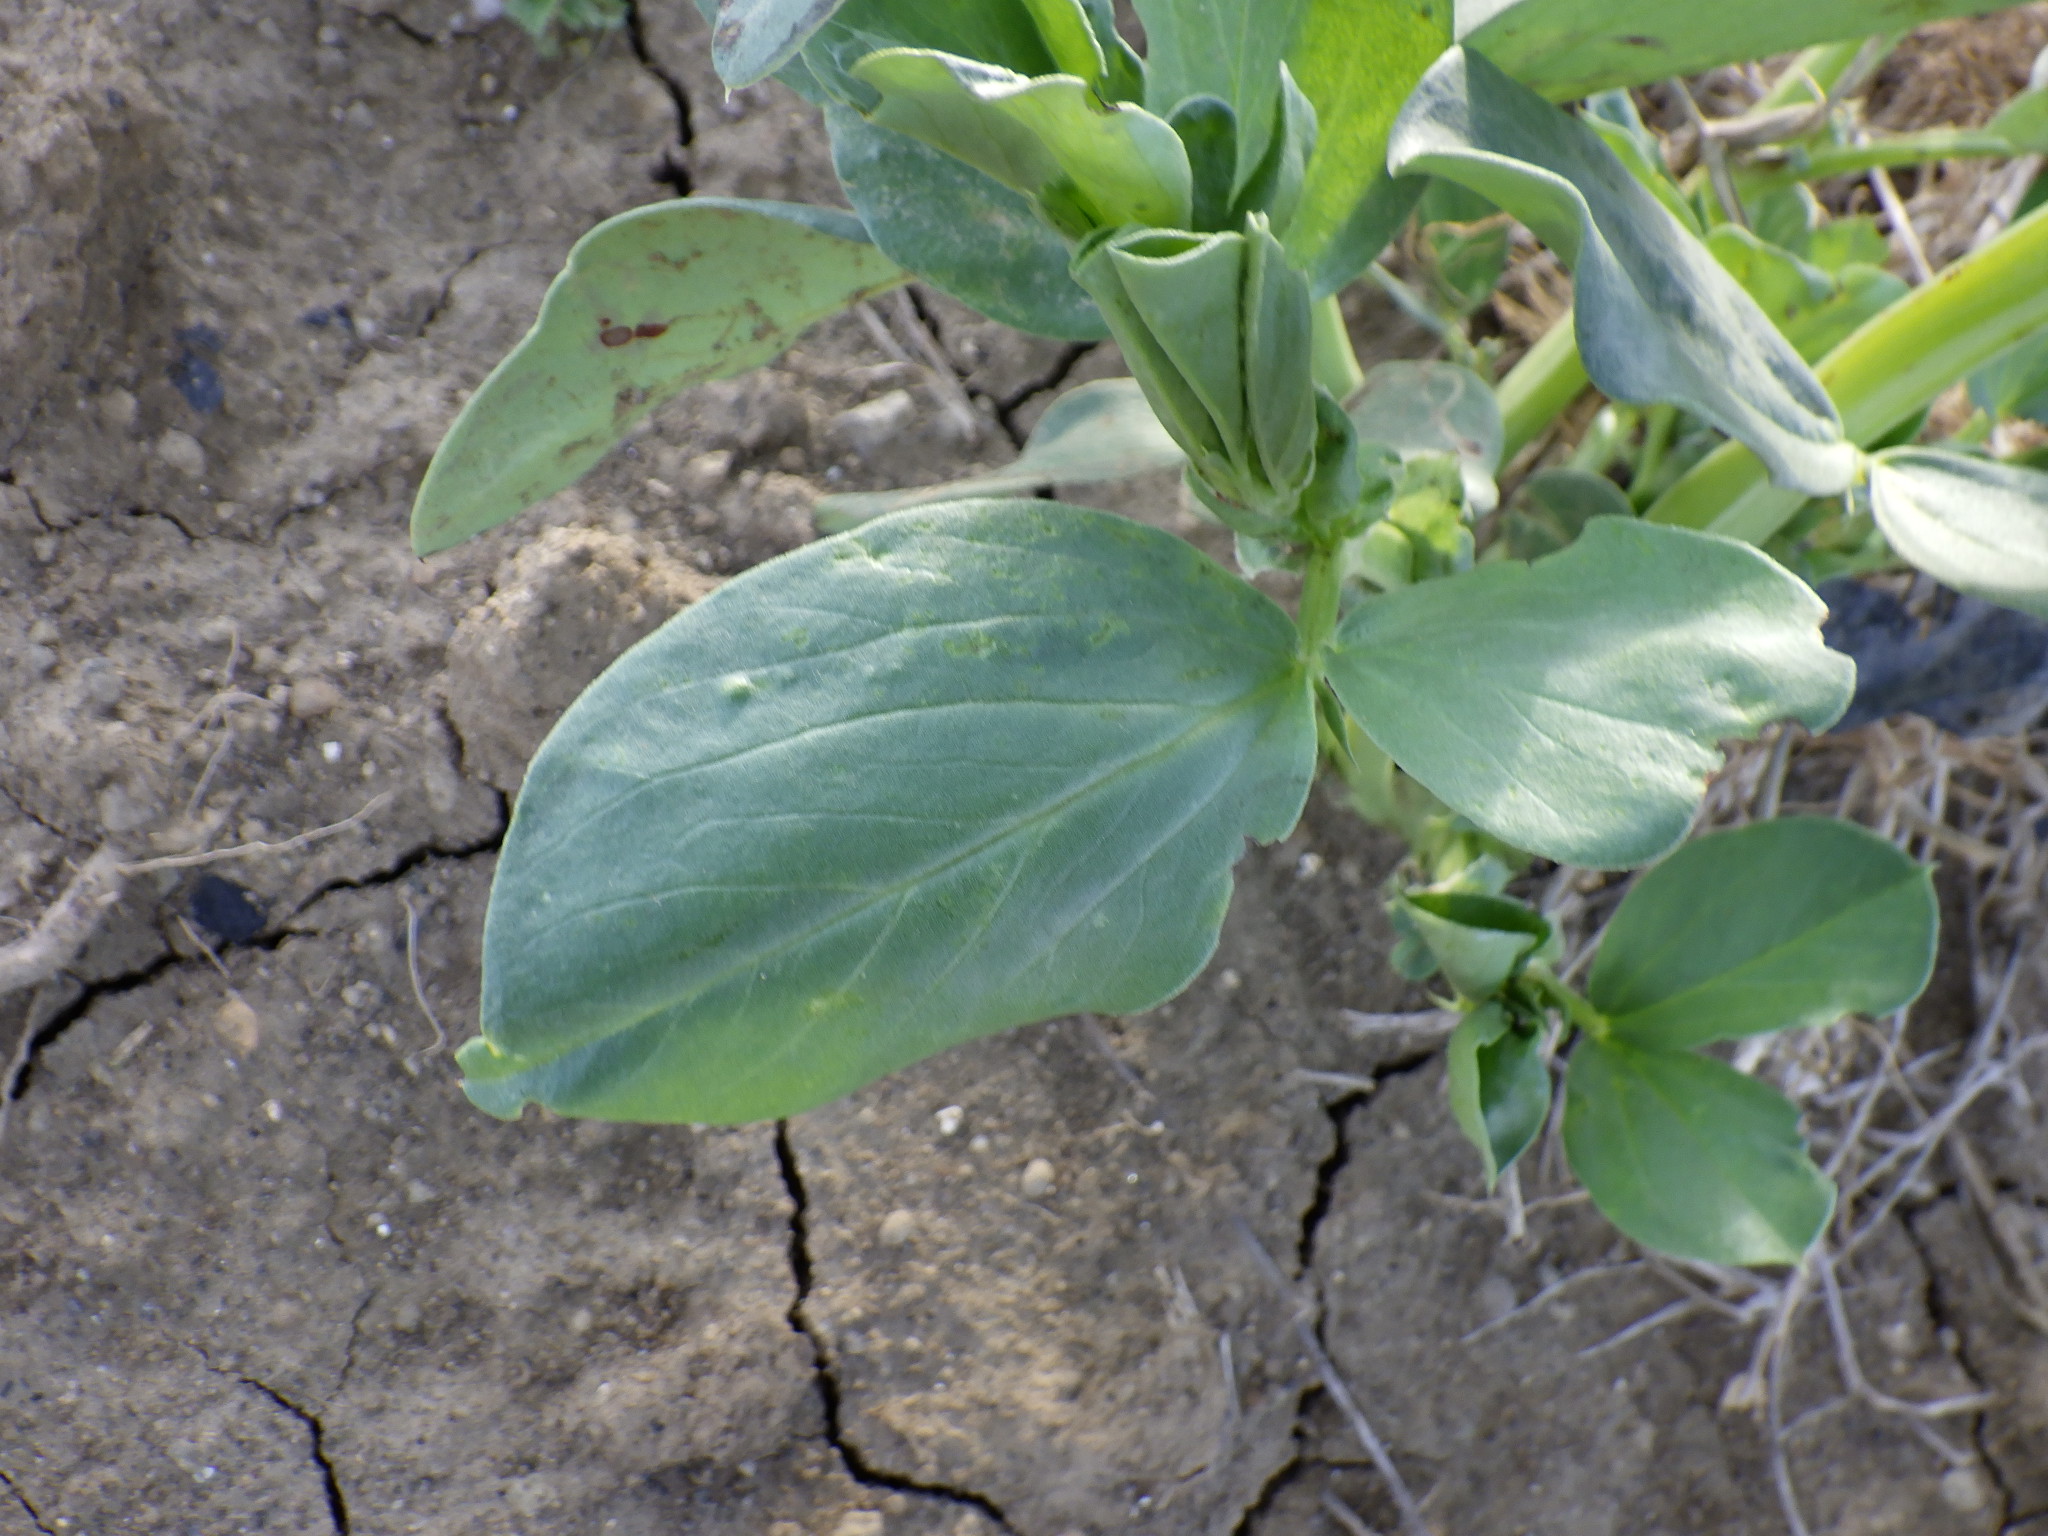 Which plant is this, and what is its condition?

faba bean, chocolate spot, phytophagous
